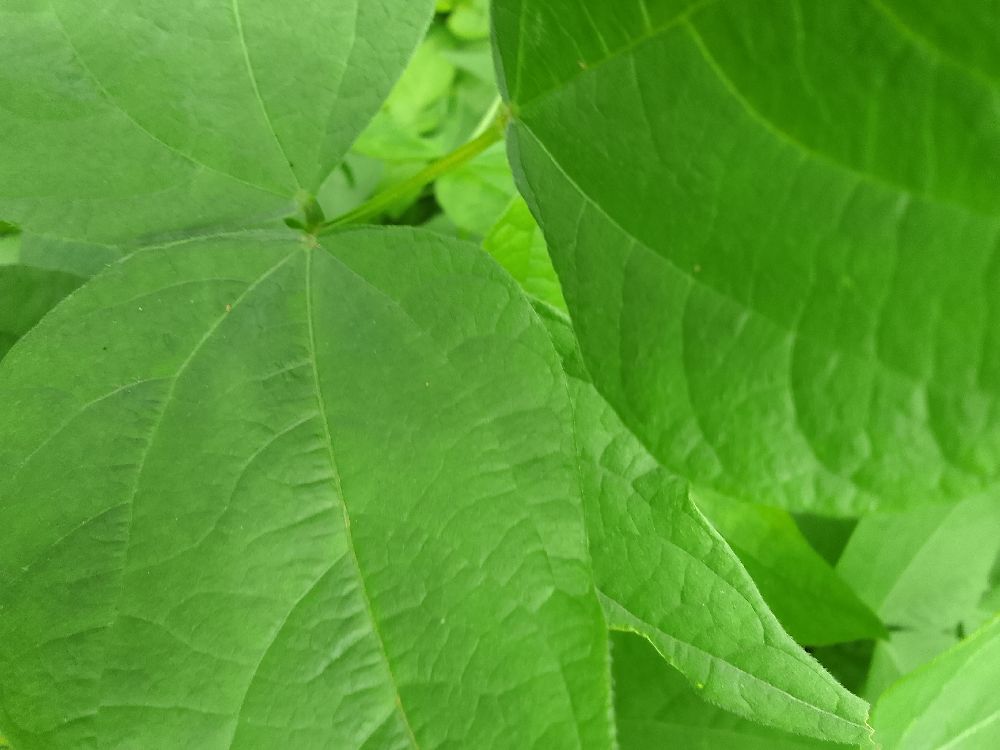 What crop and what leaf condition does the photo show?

common bean, healthy
